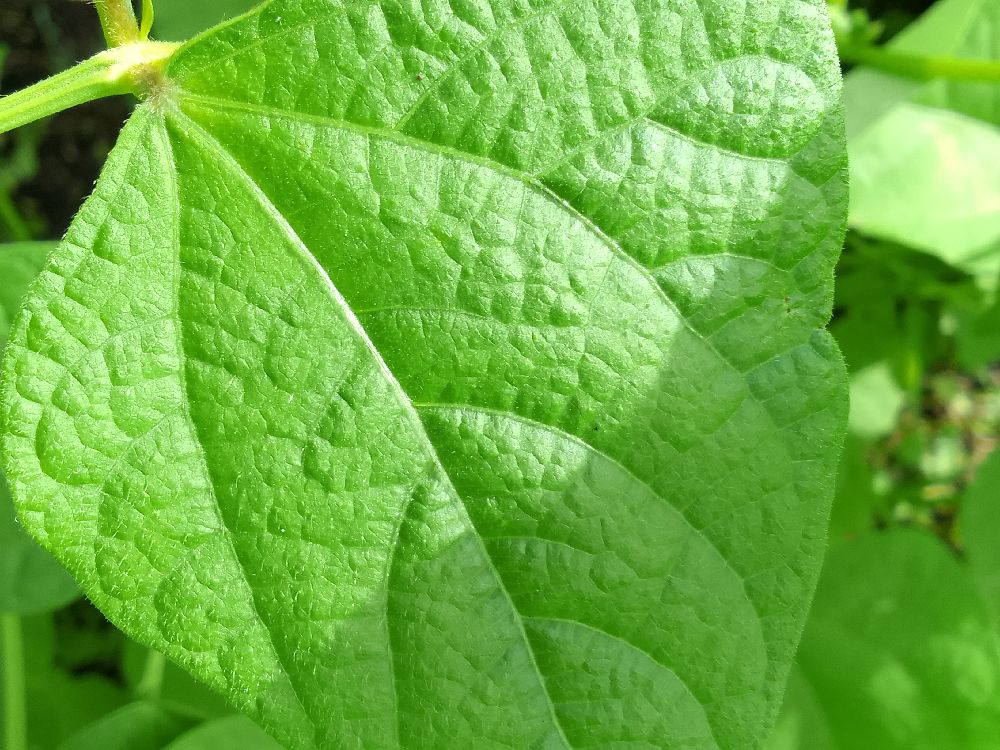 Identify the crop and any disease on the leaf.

common bean, healthy
